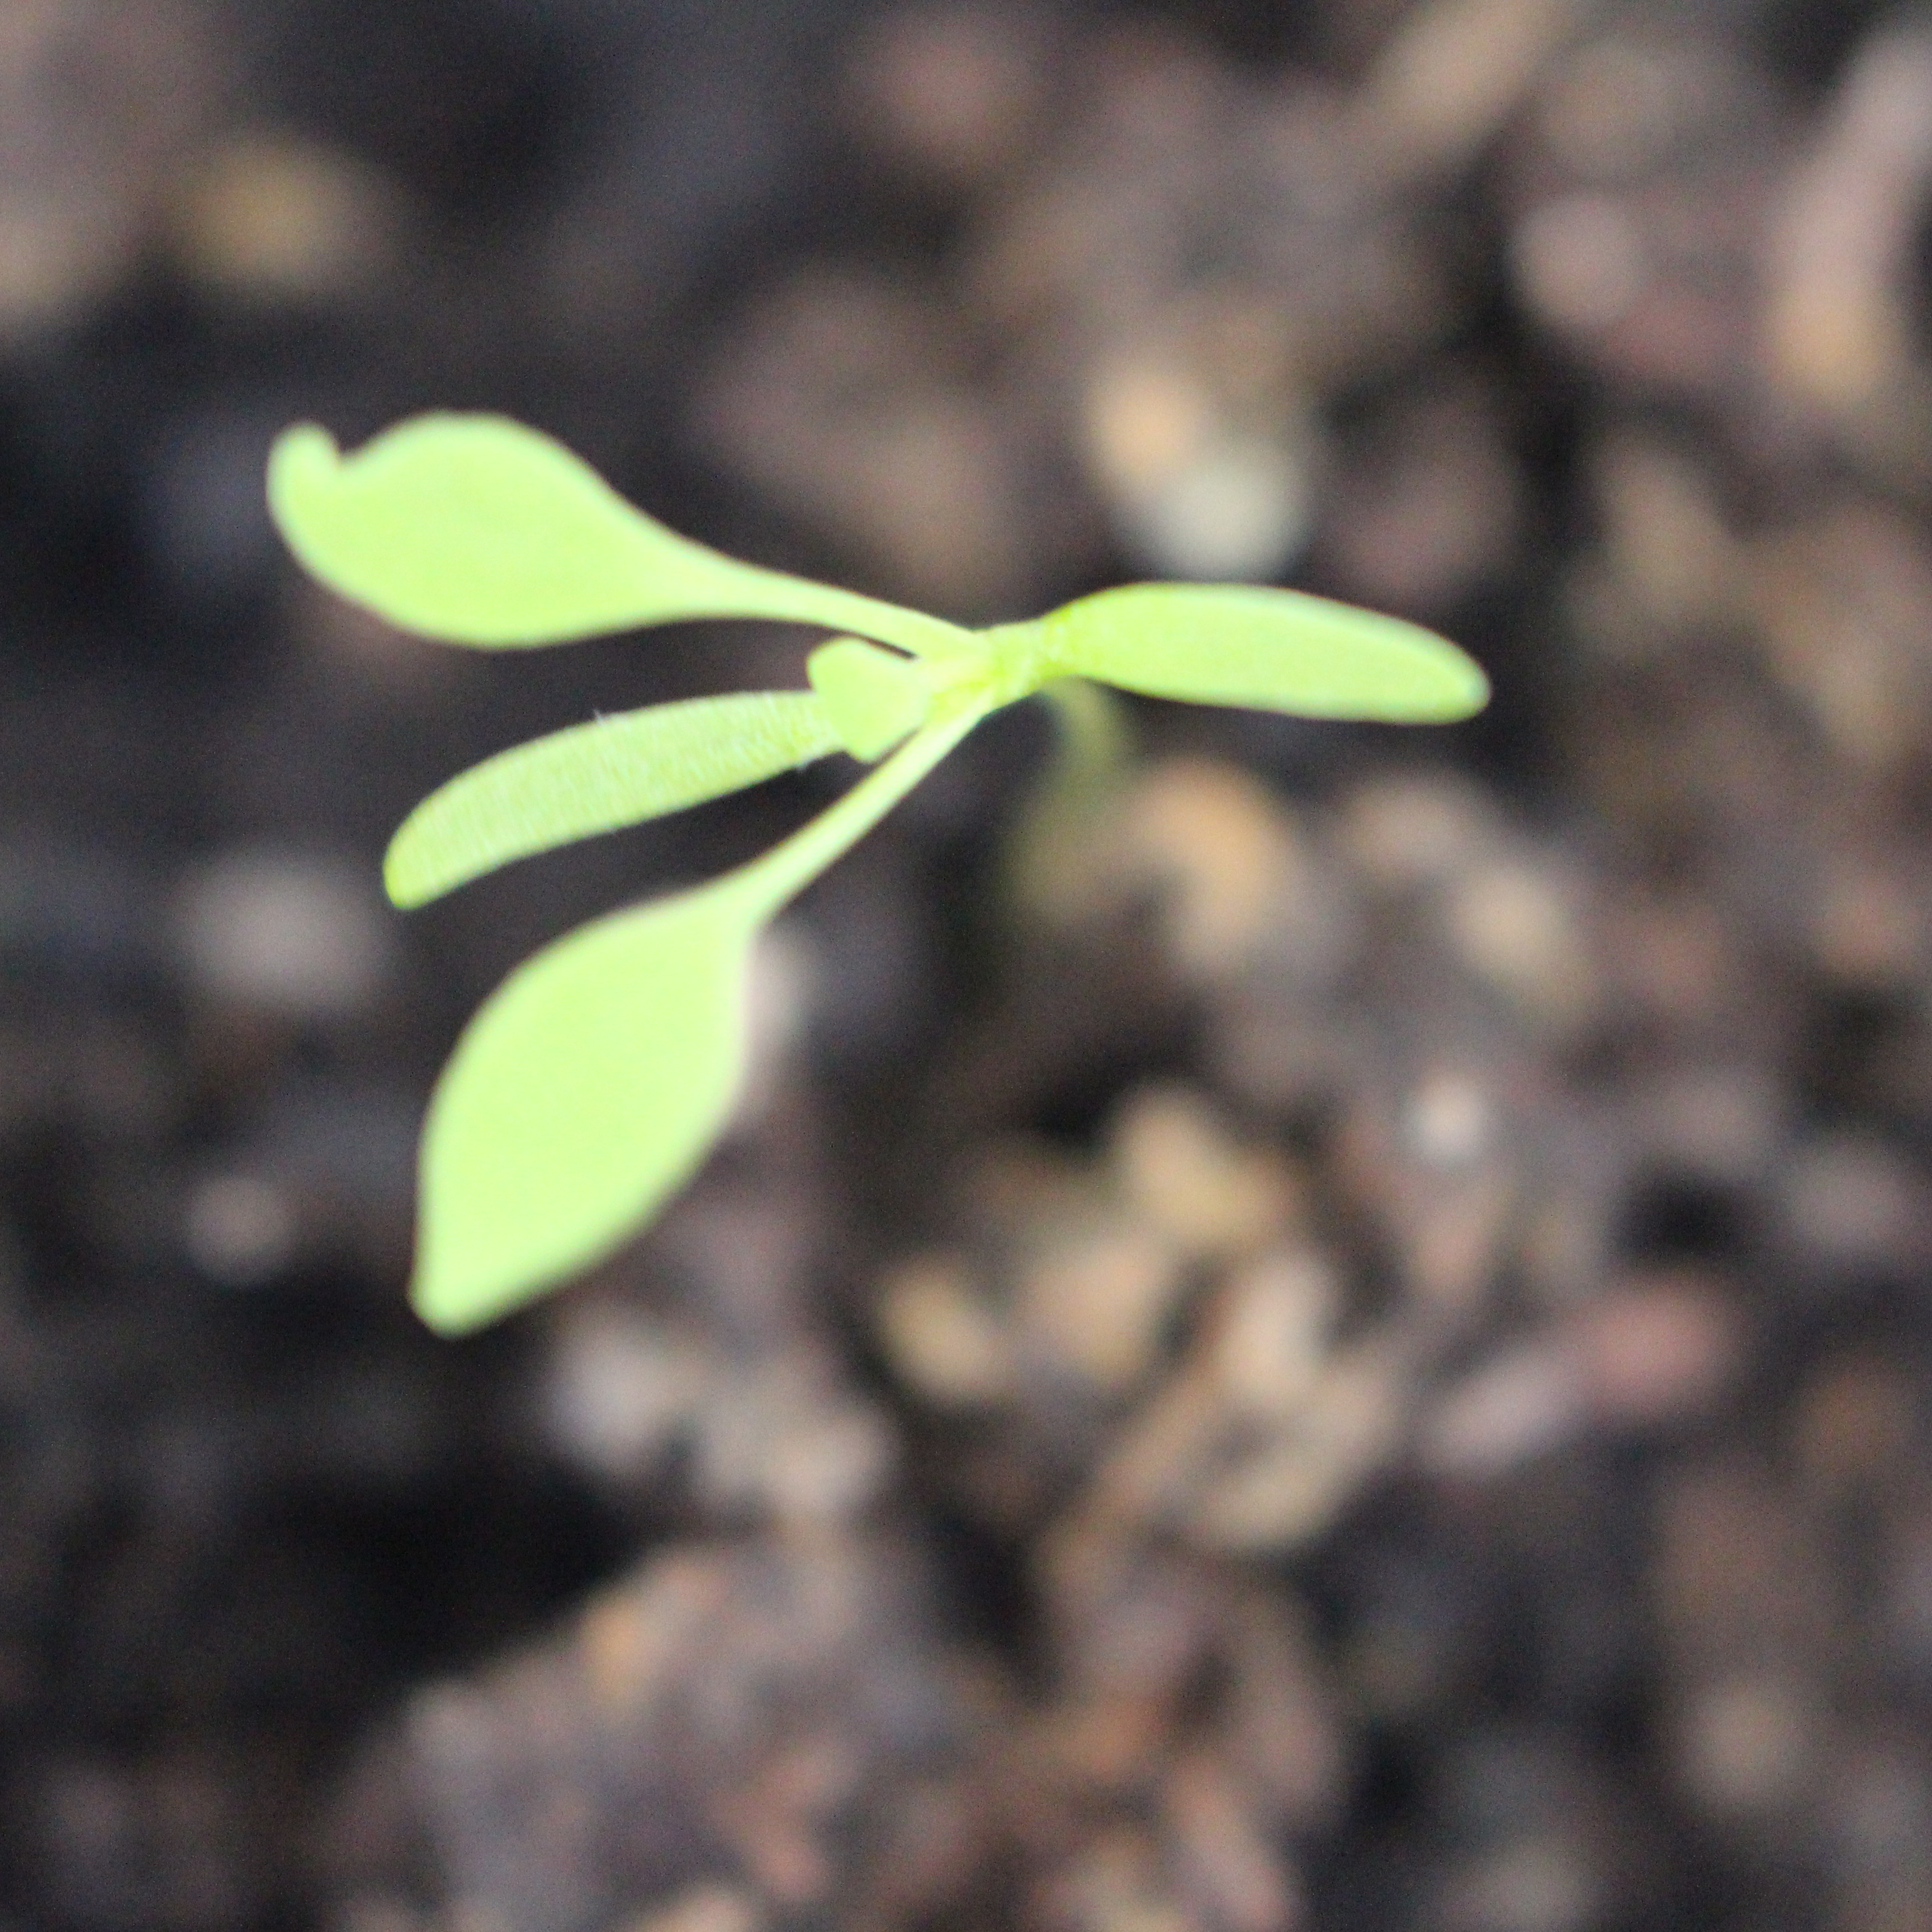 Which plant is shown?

Papaver rhoeas
